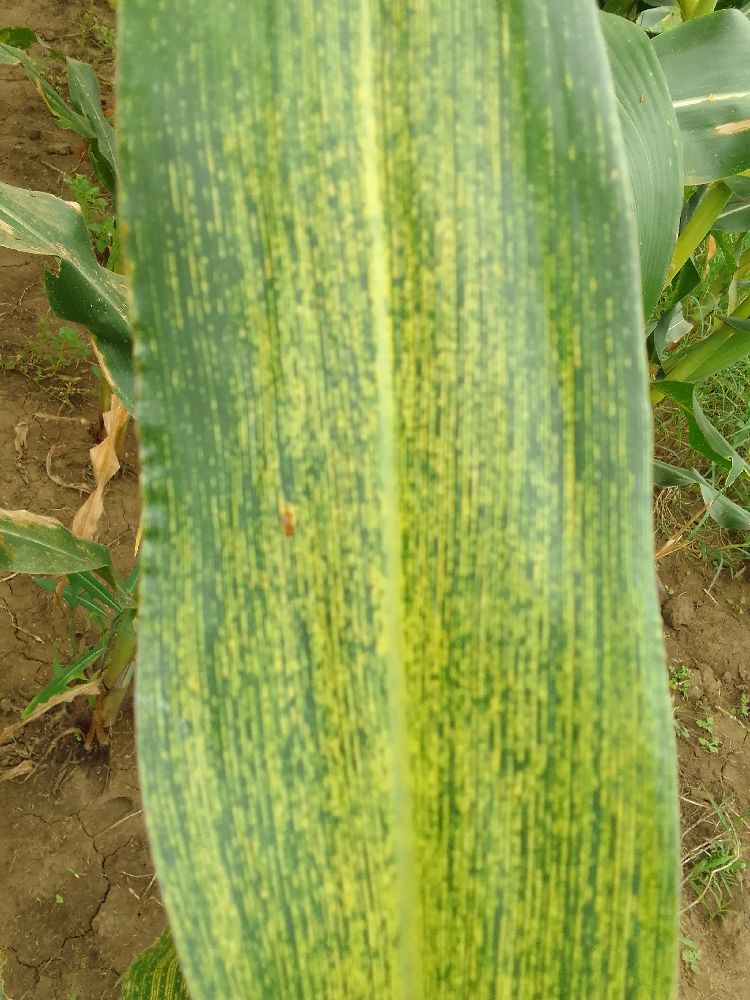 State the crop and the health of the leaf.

maize, maize streak virus
